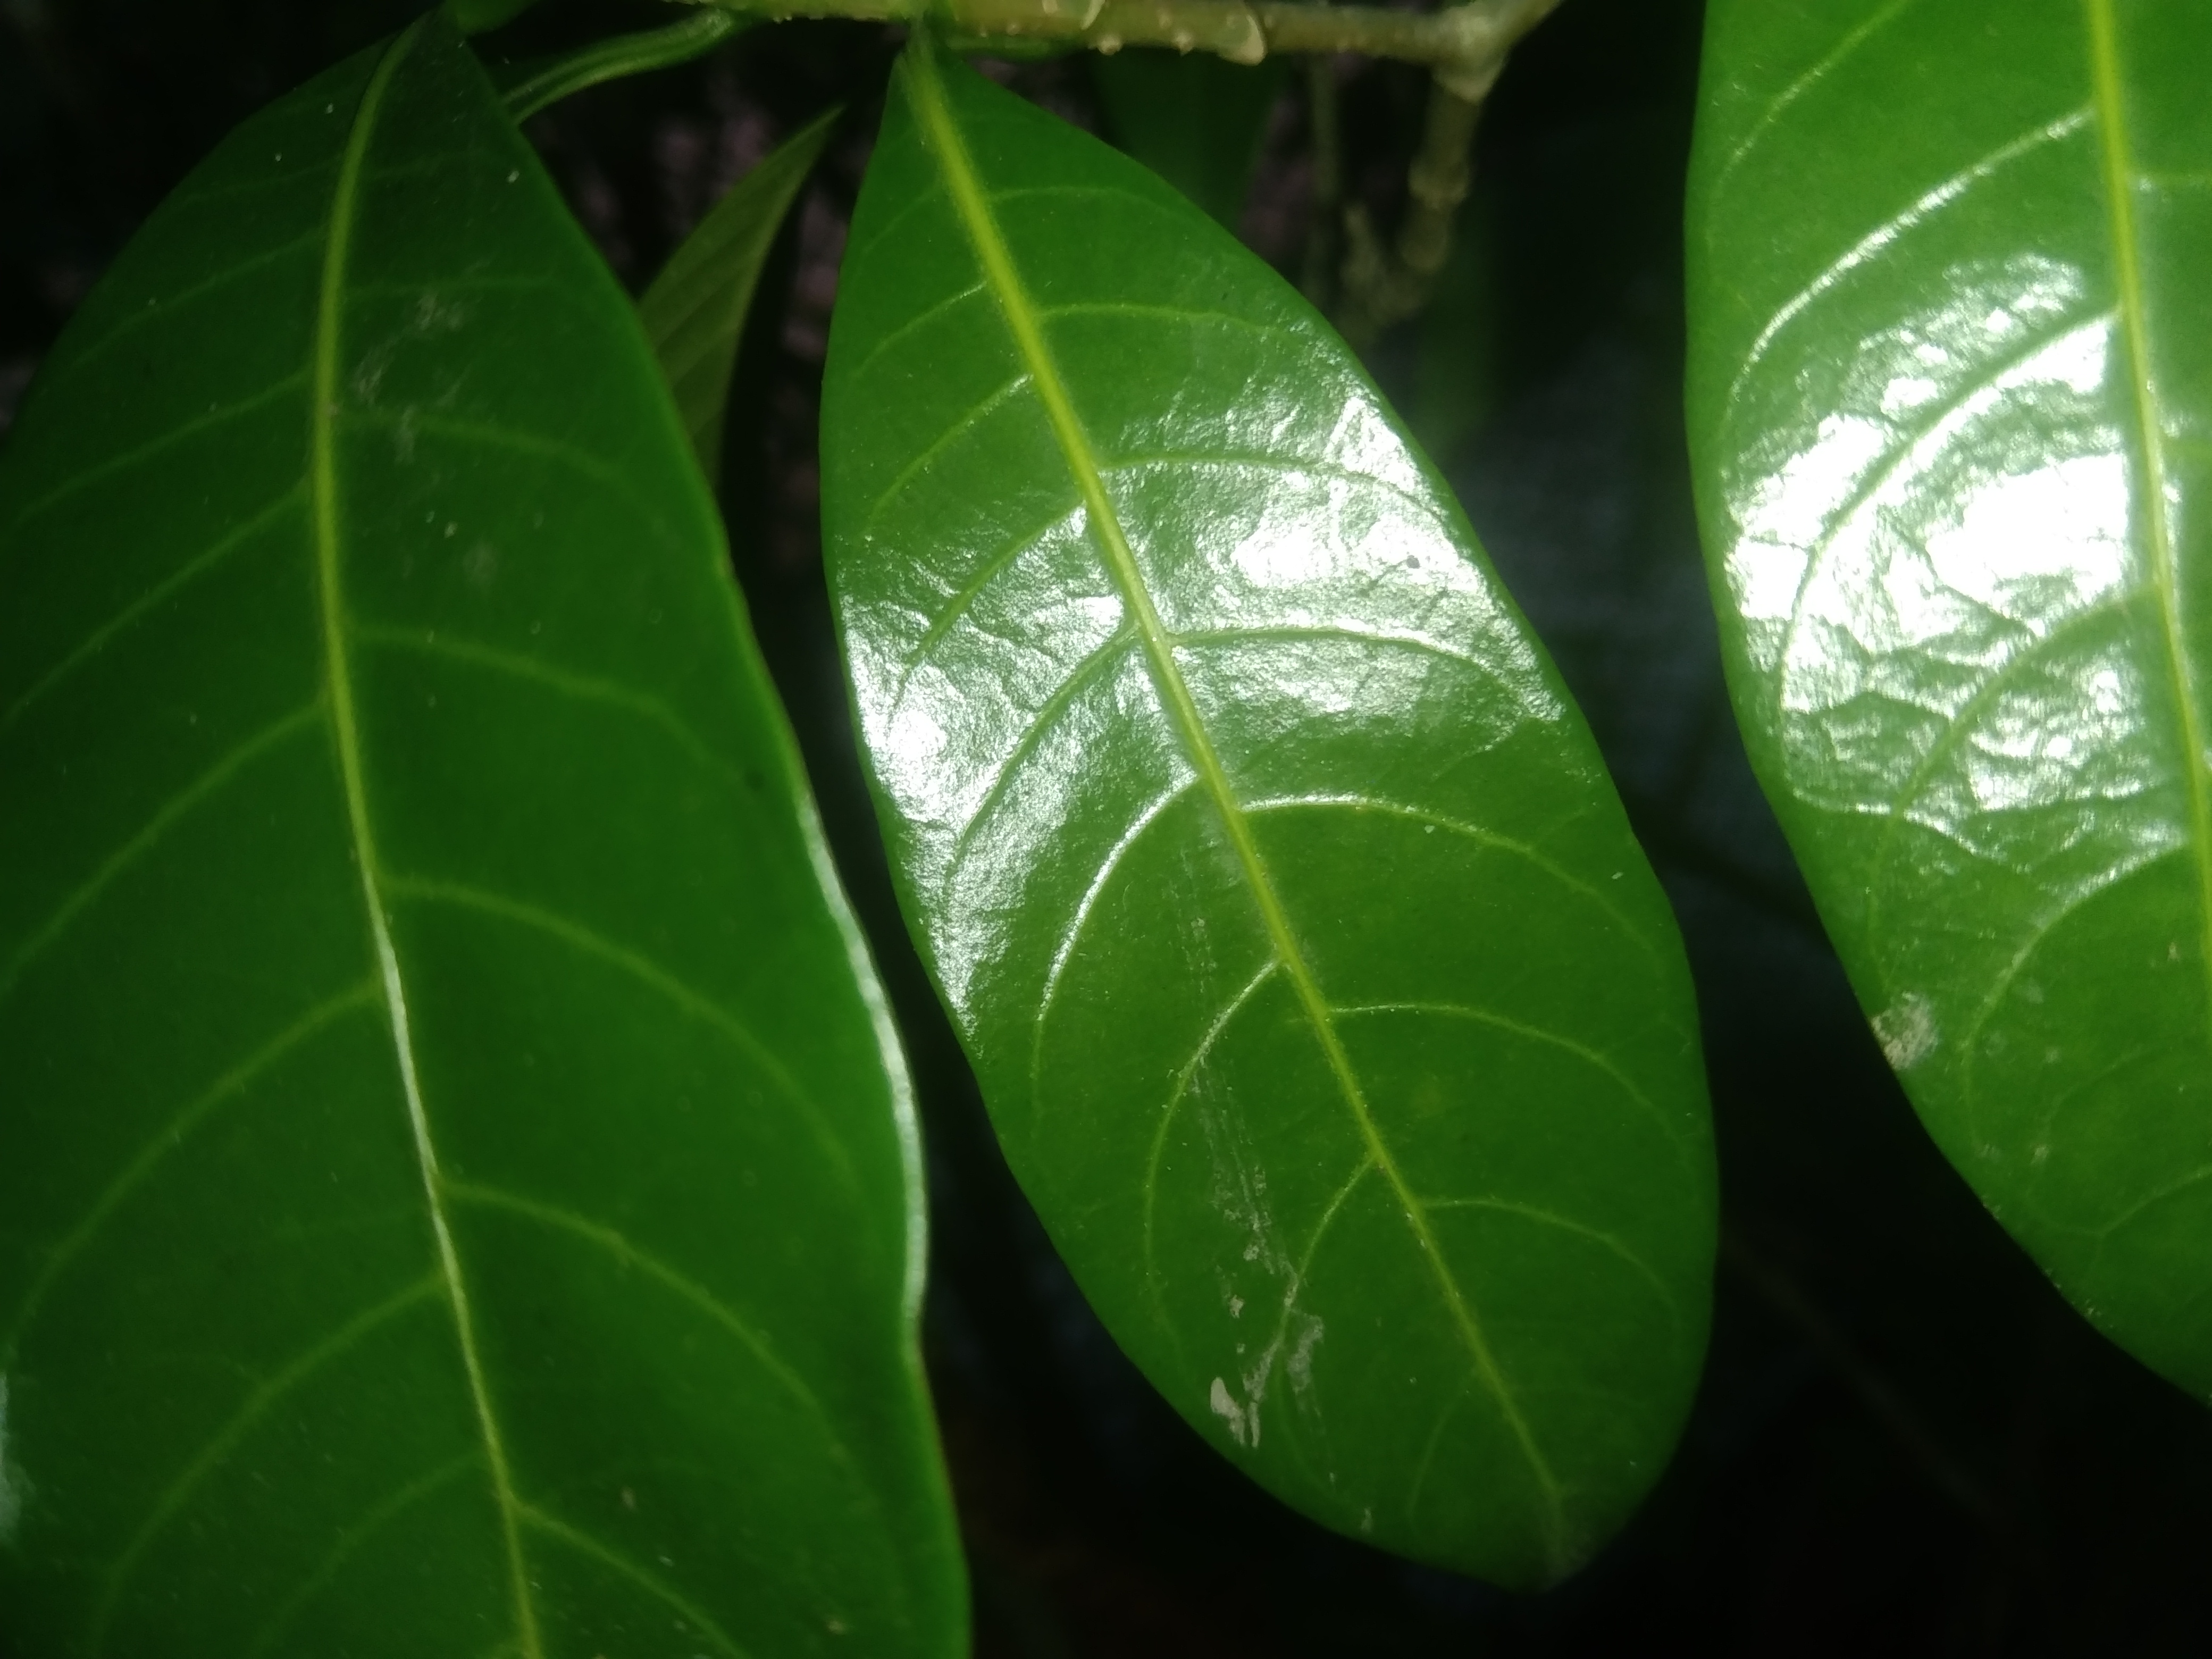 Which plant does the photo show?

togor
